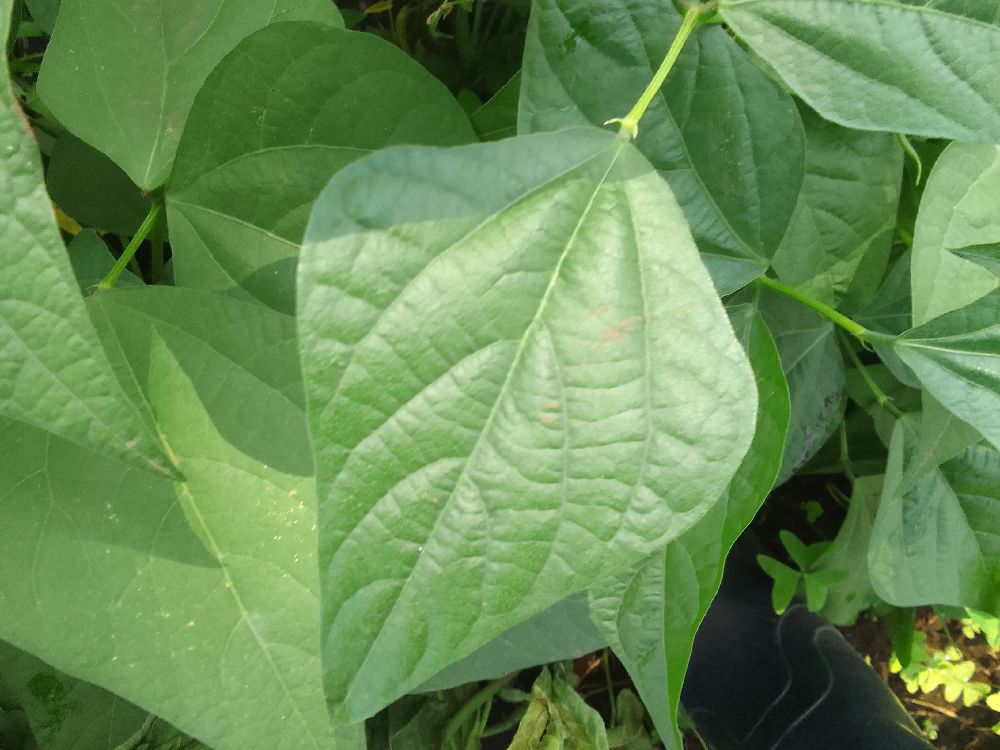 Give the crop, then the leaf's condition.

common bean, healthy
